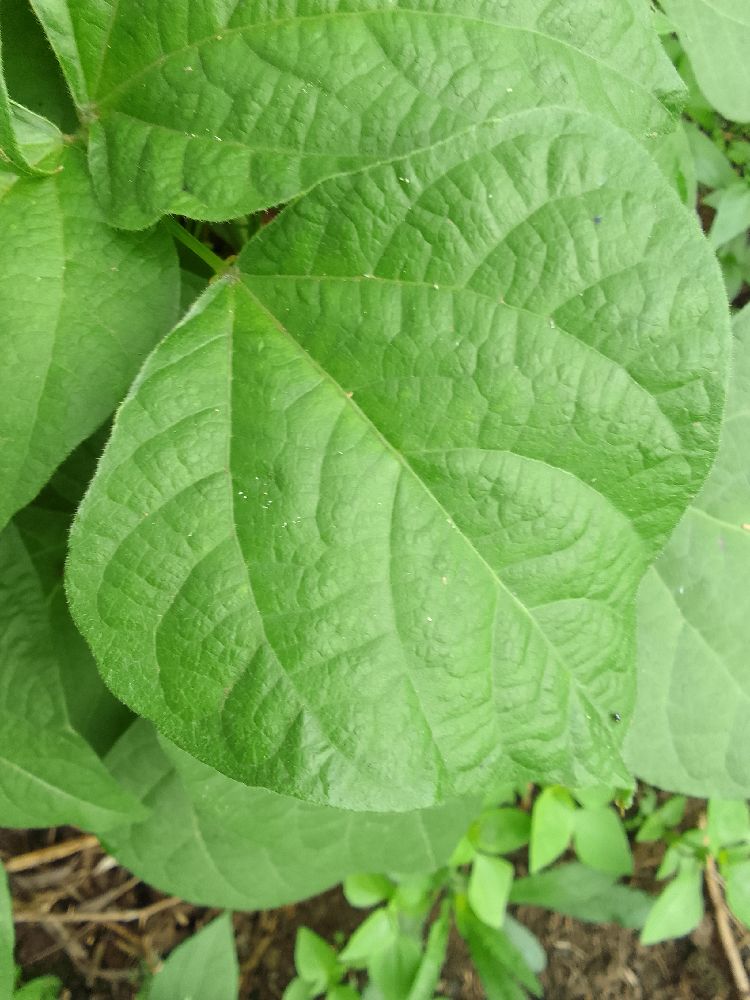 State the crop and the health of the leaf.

common bean, healthy
